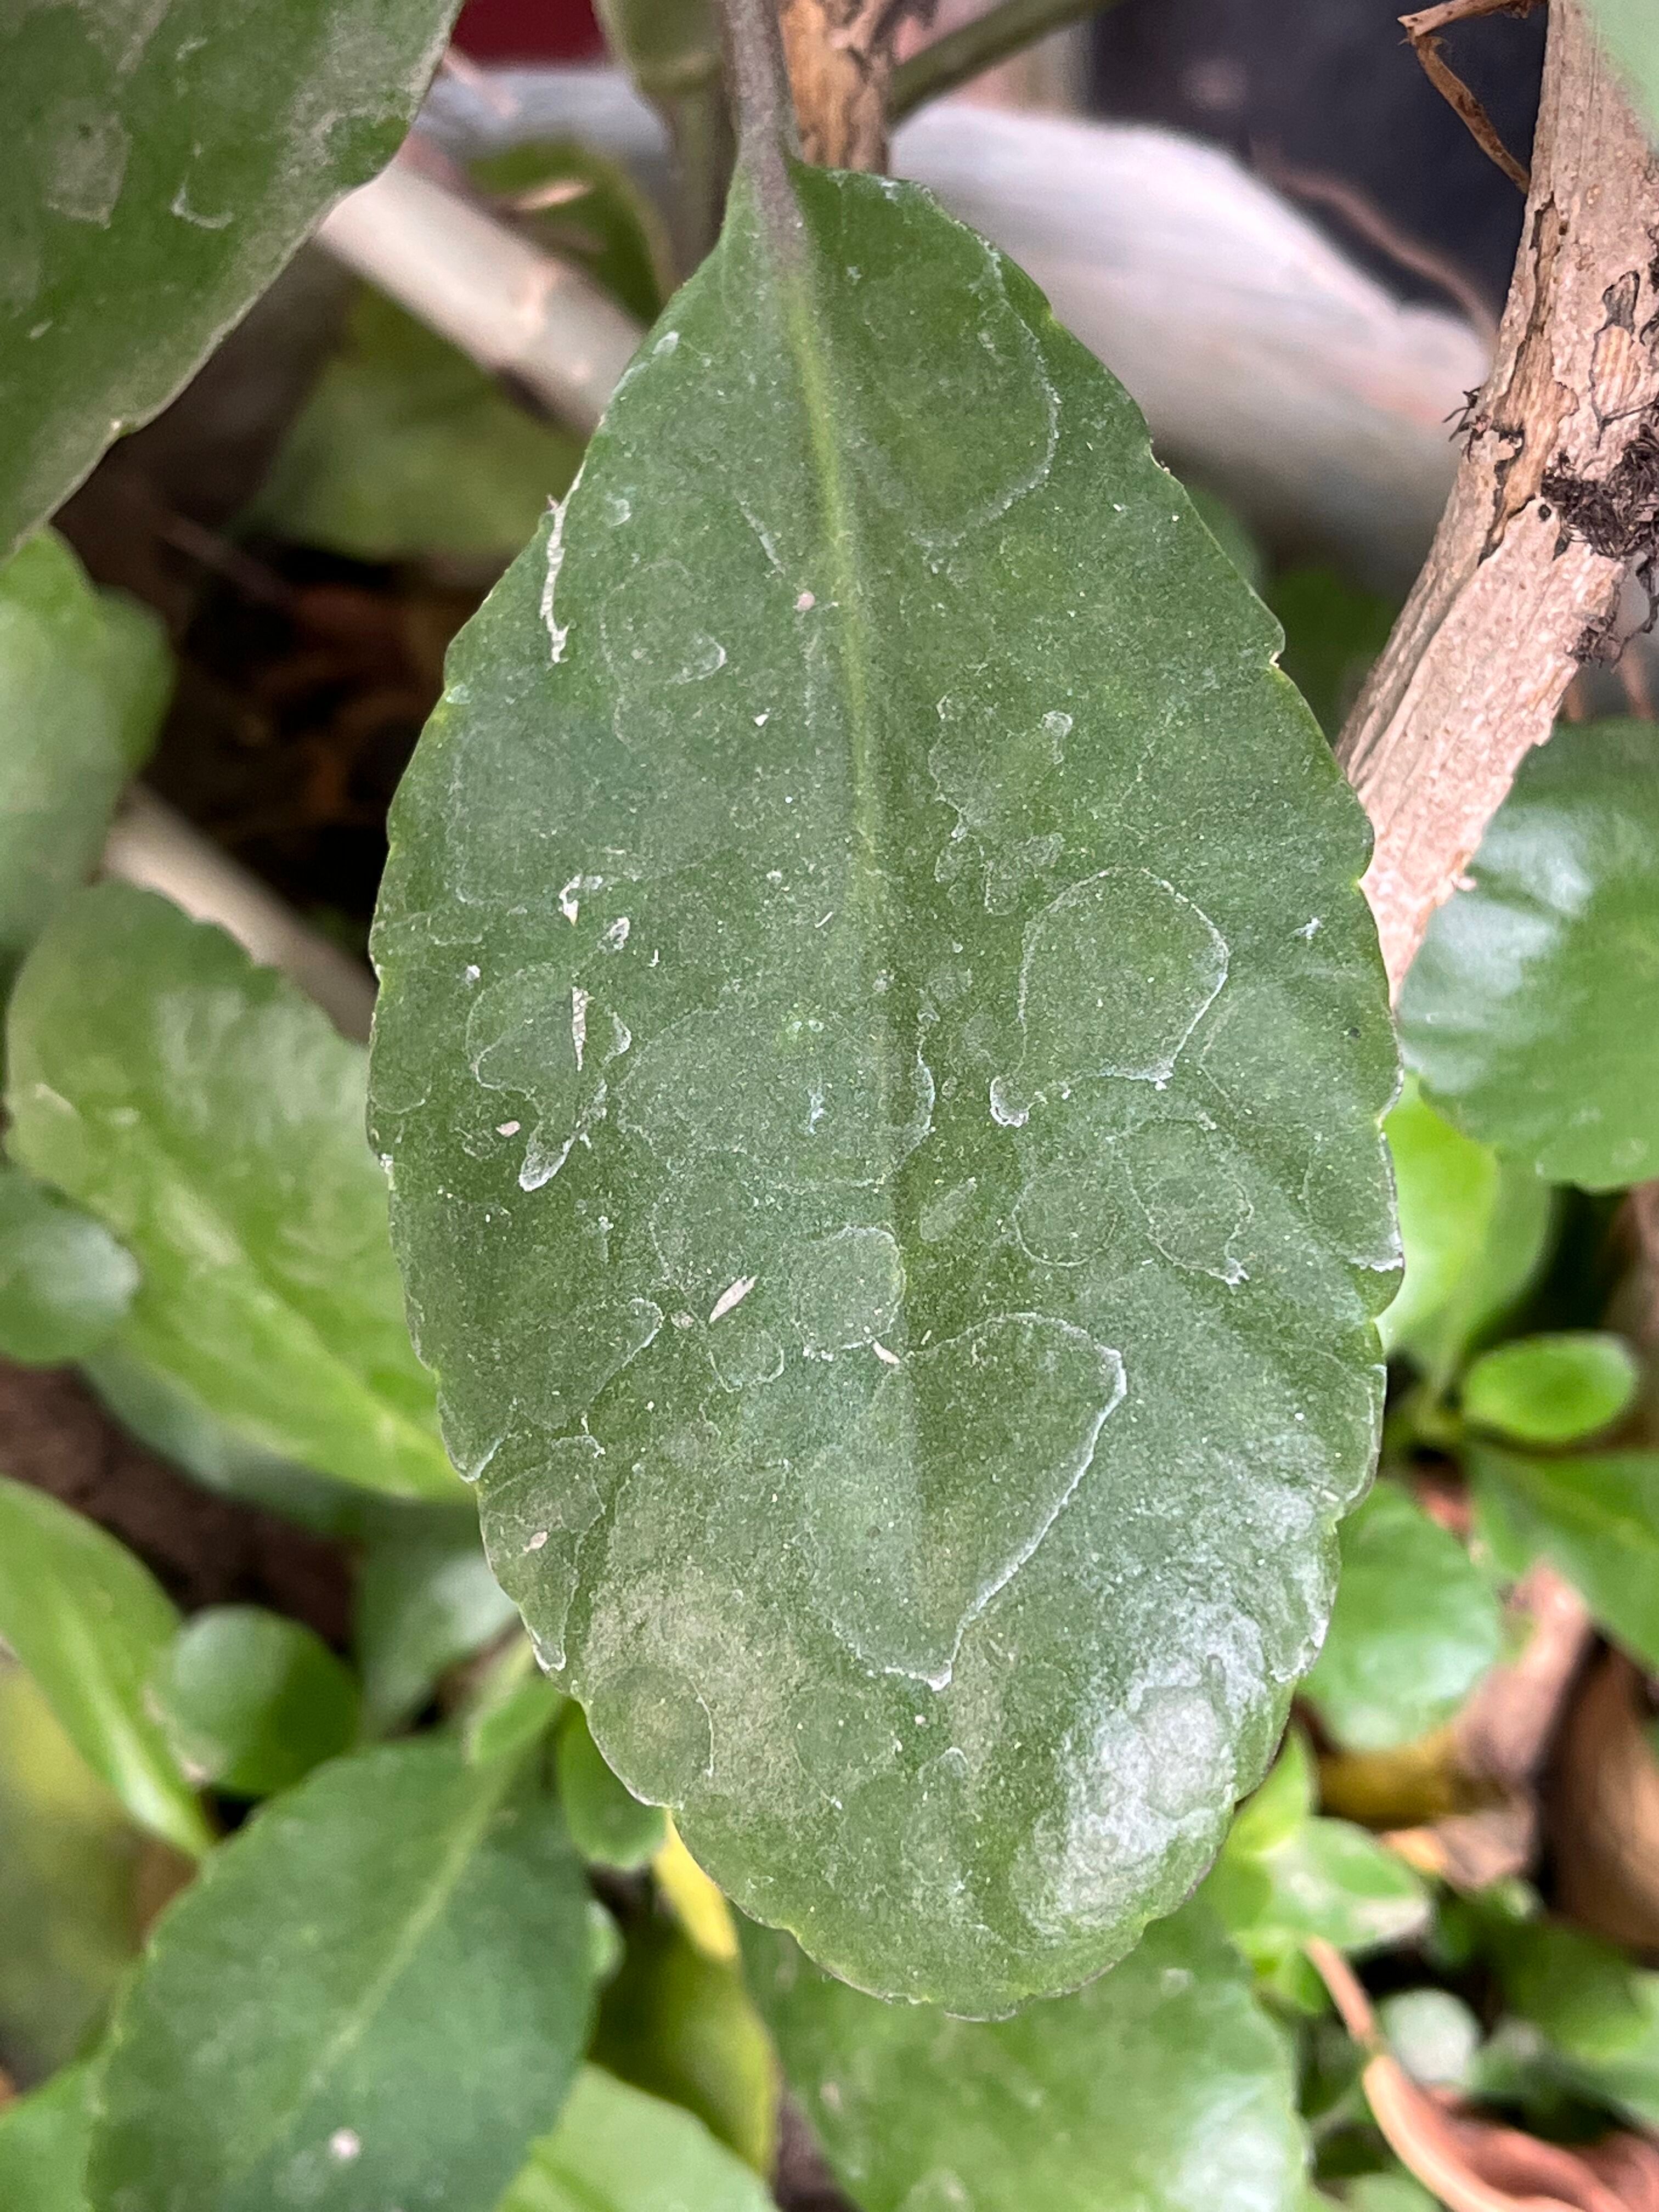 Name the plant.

pathorkuci
